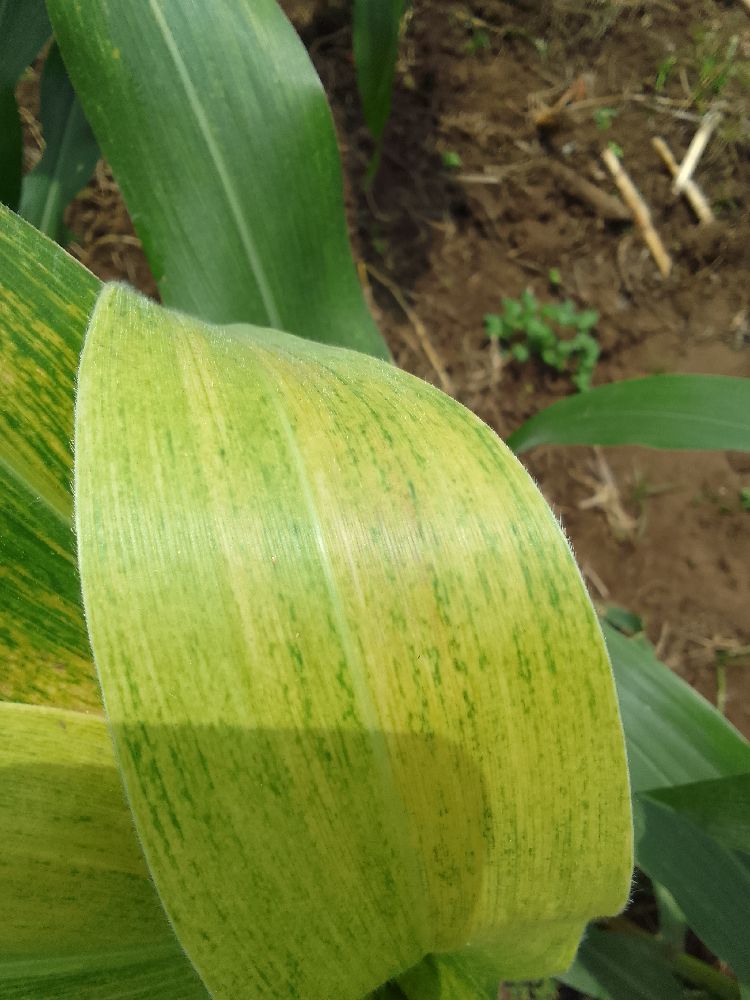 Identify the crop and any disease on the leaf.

maize, maize lethal necrosis
